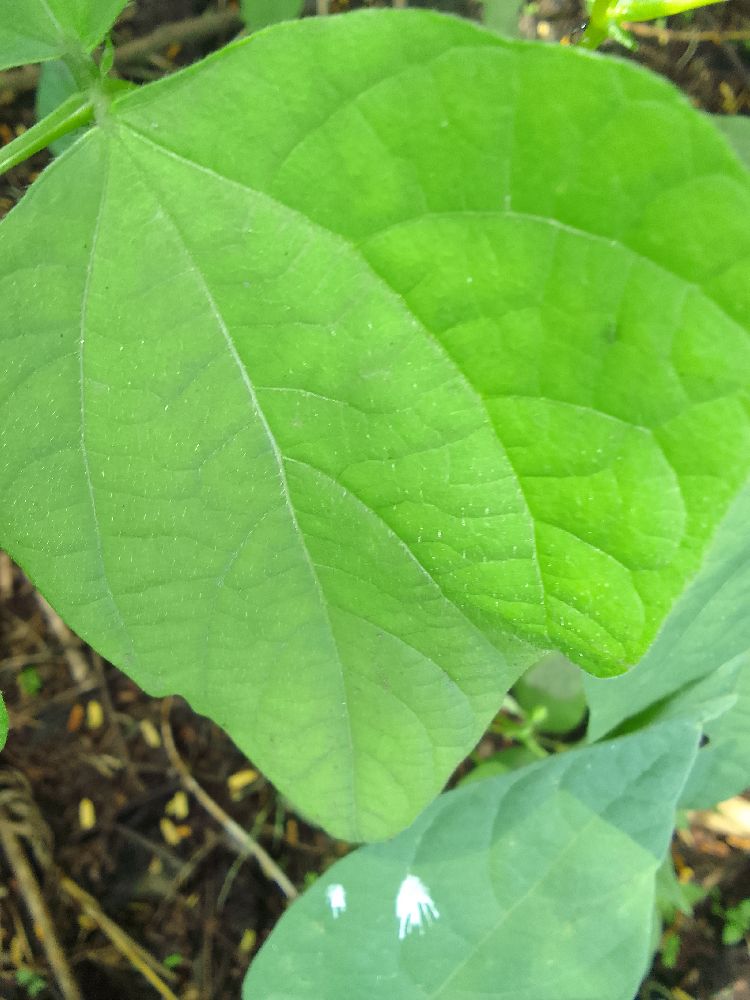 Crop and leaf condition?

common bean, healthy
